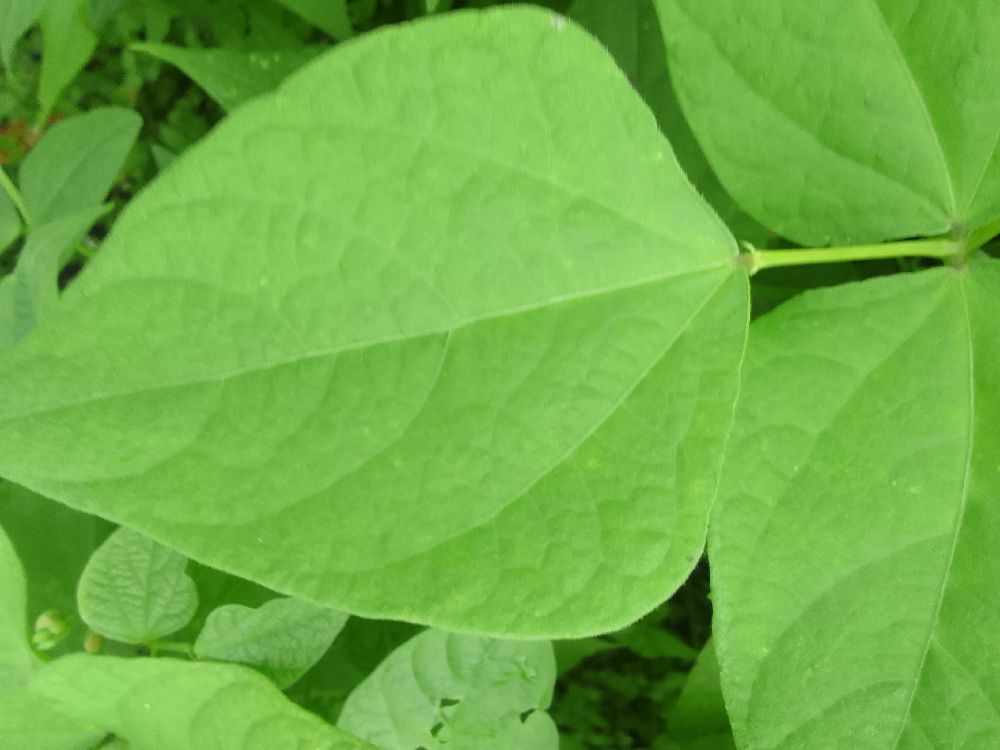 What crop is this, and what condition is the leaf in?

common bean, healthy
